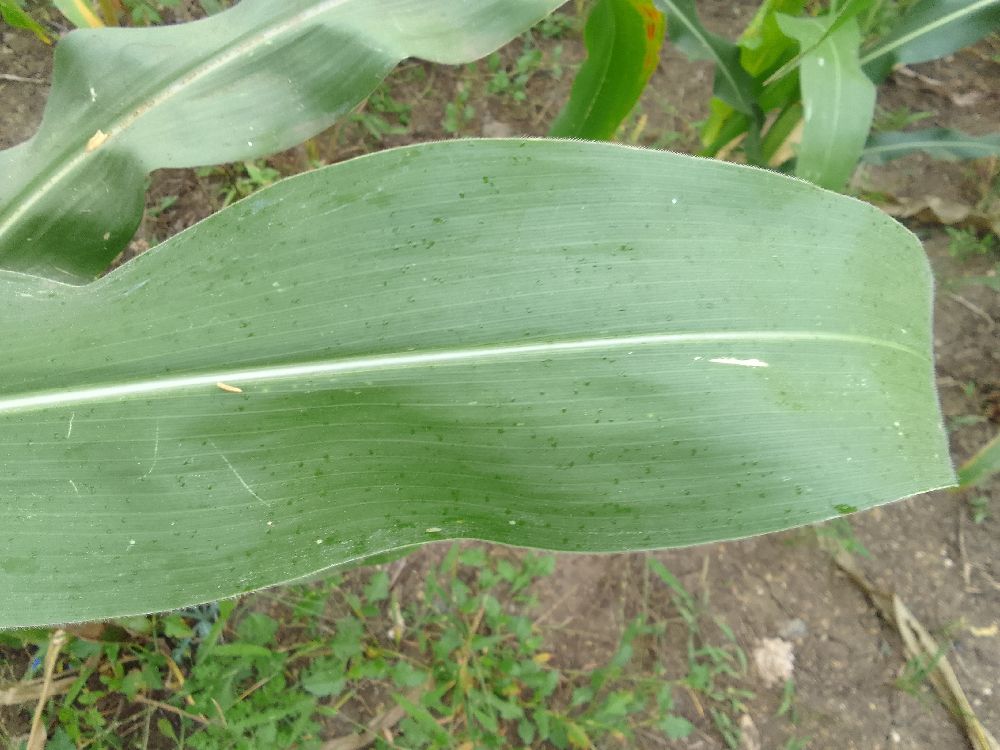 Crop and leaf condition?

maize, healthy
